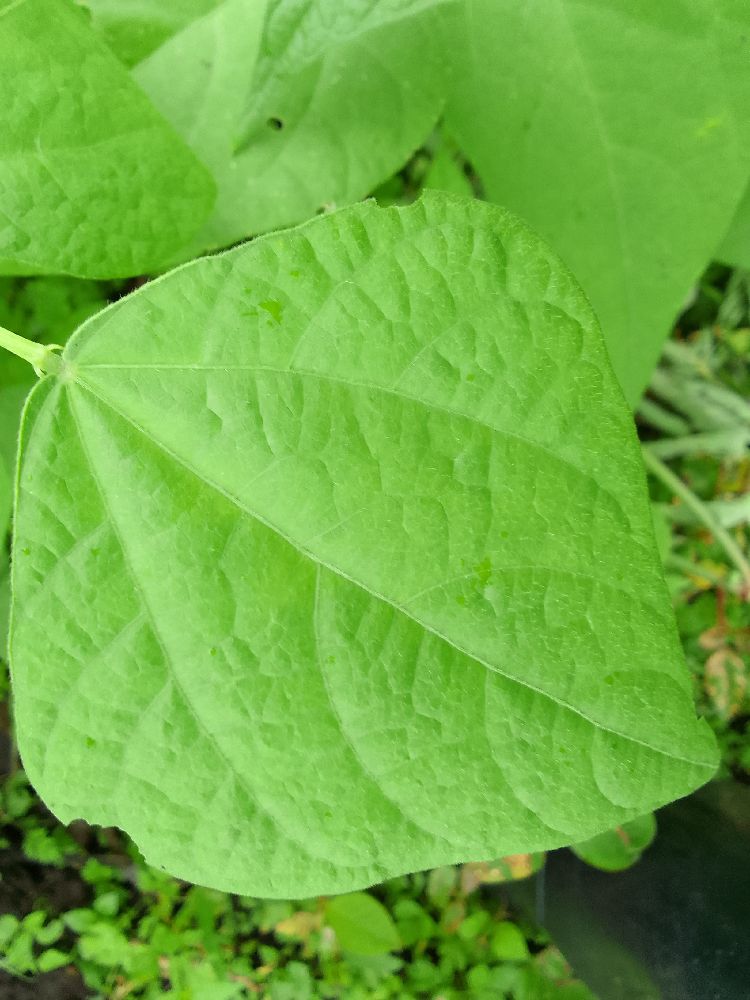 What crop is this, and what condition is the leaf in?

common bean, healthy
